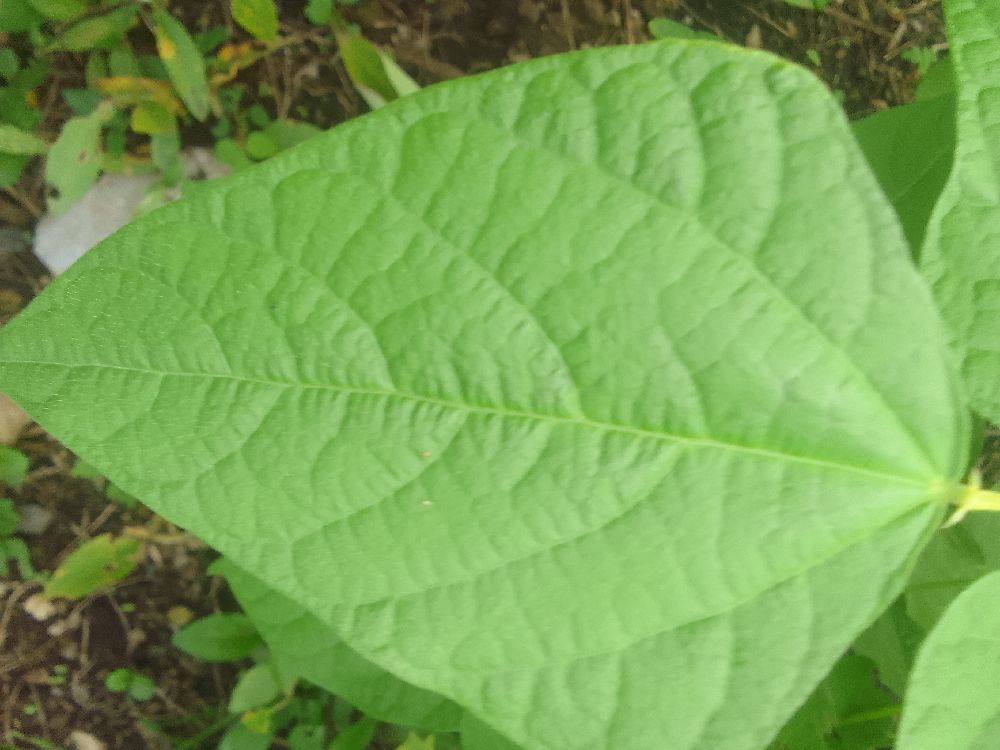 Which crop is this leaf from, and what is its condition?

common bean, healthy
